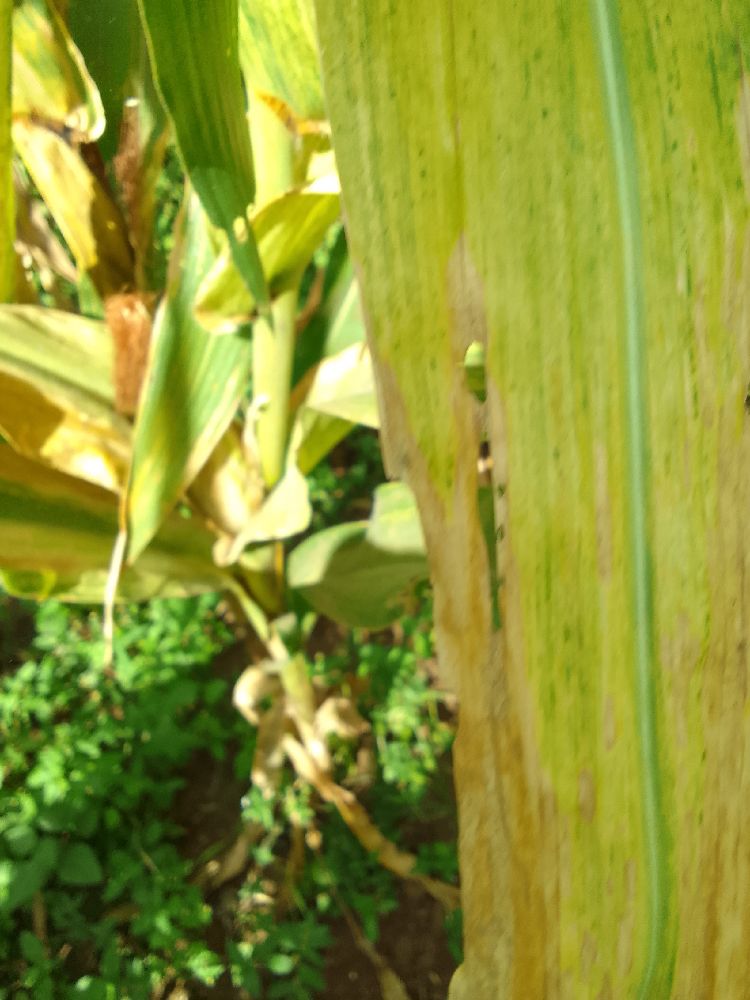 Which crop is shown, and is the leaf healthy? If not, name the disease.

maize, maize lethal necrosis
